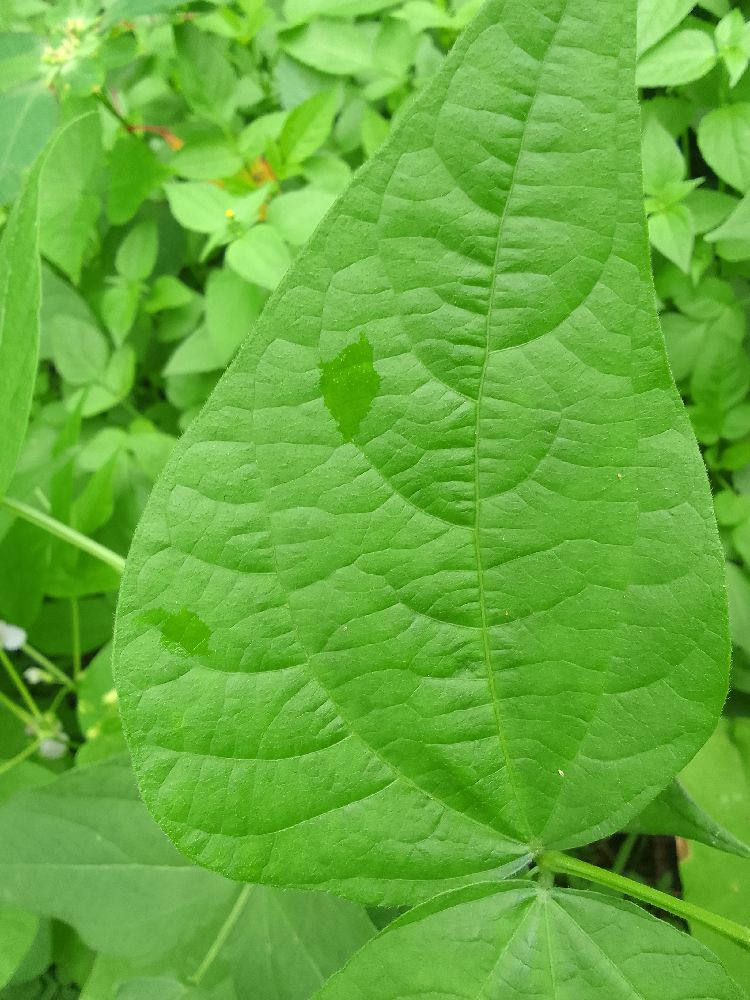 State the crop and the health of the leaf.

common bean, healthy
